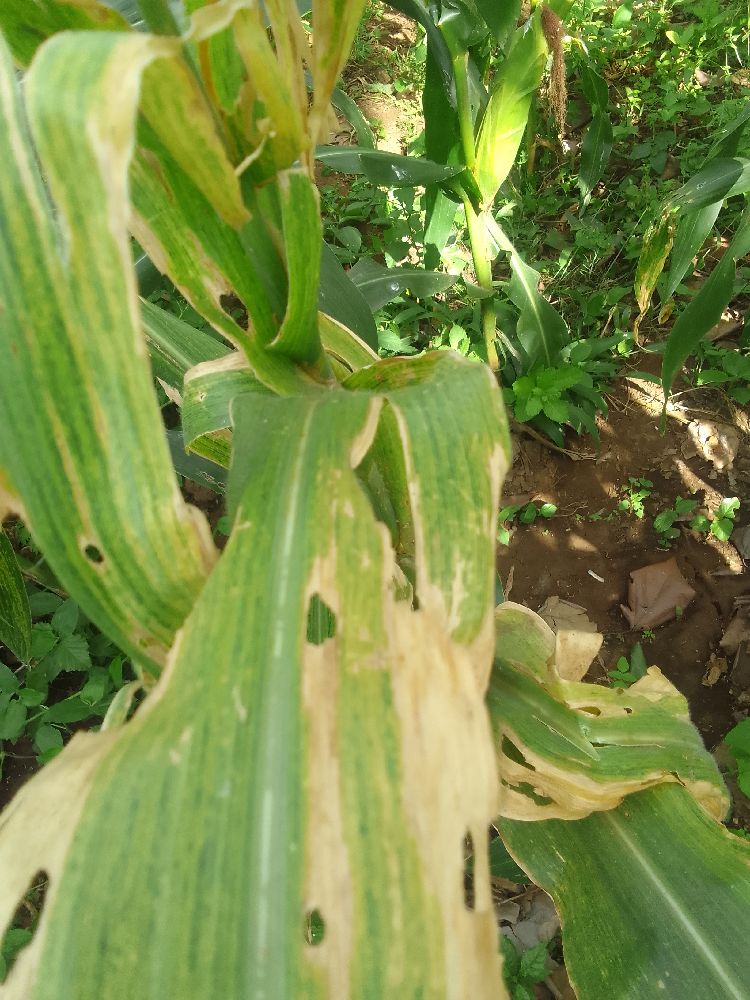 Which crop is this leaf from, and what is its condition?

maize, maize lethal necrosis
